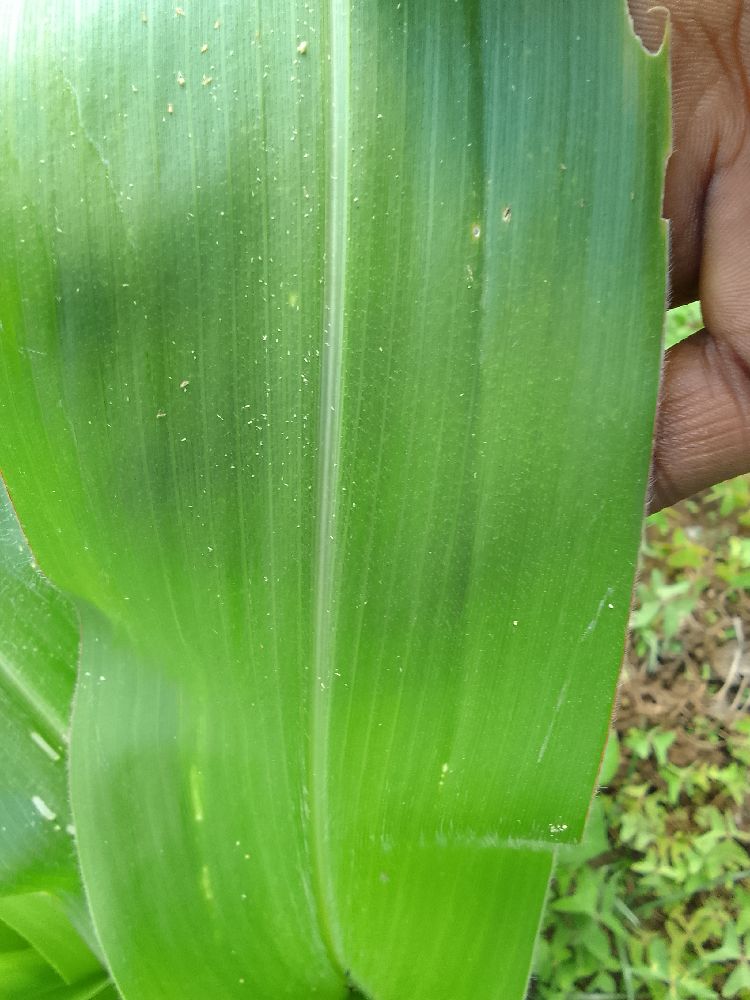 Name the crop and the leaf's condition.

maize, healthy
